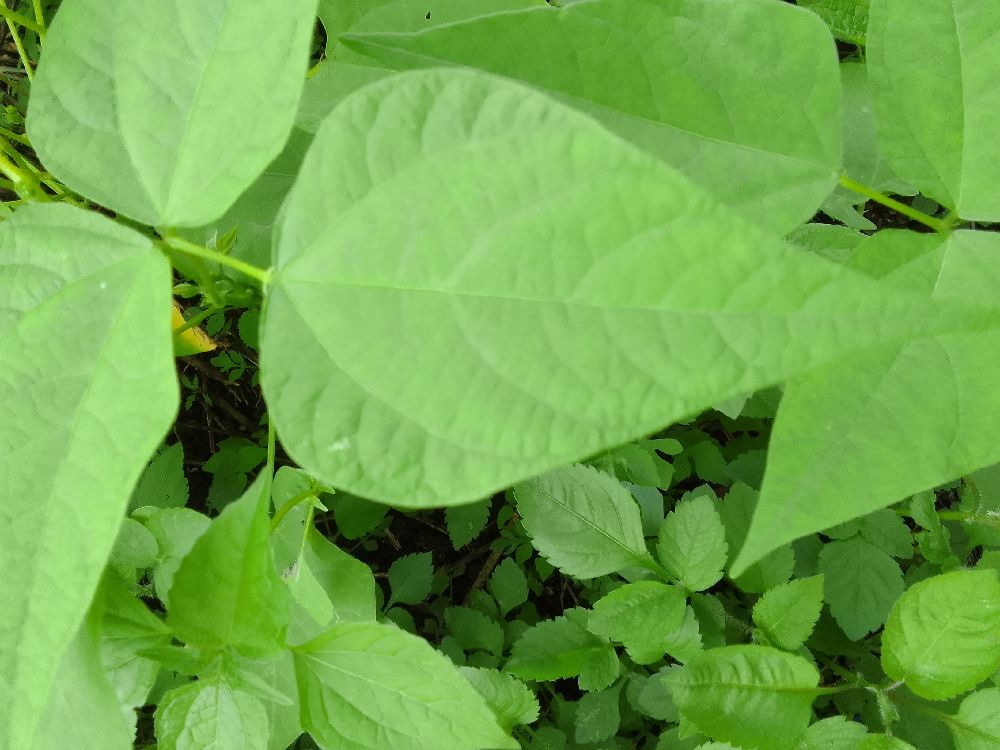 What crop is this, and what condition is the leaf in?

common bean, healthy
